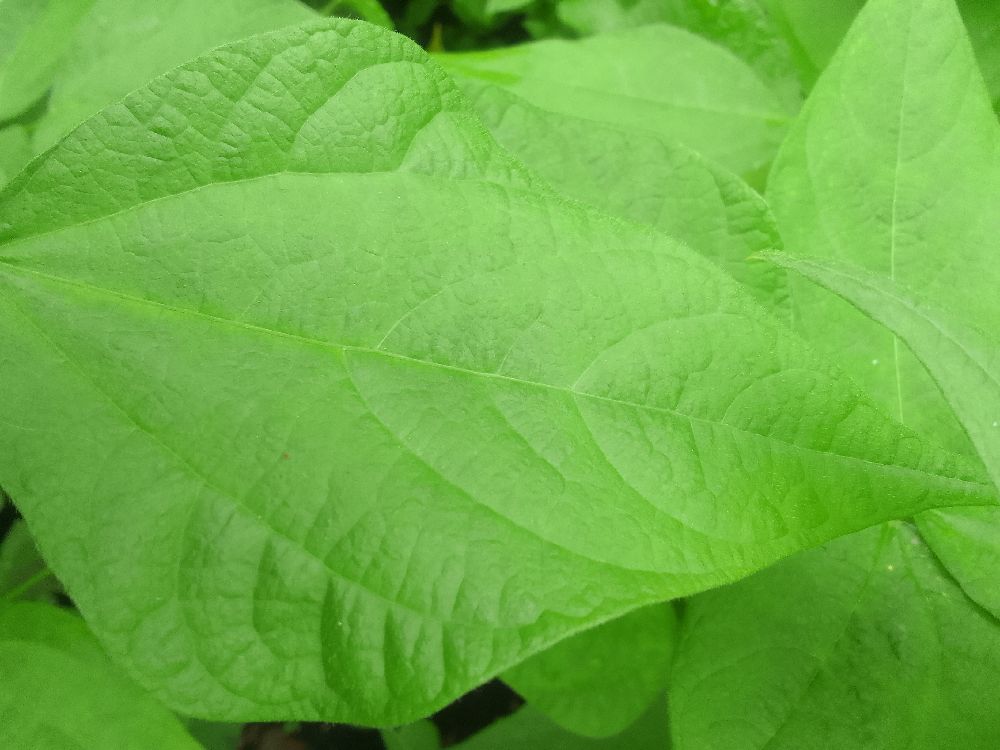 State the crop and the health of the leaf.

common bean, healthy
